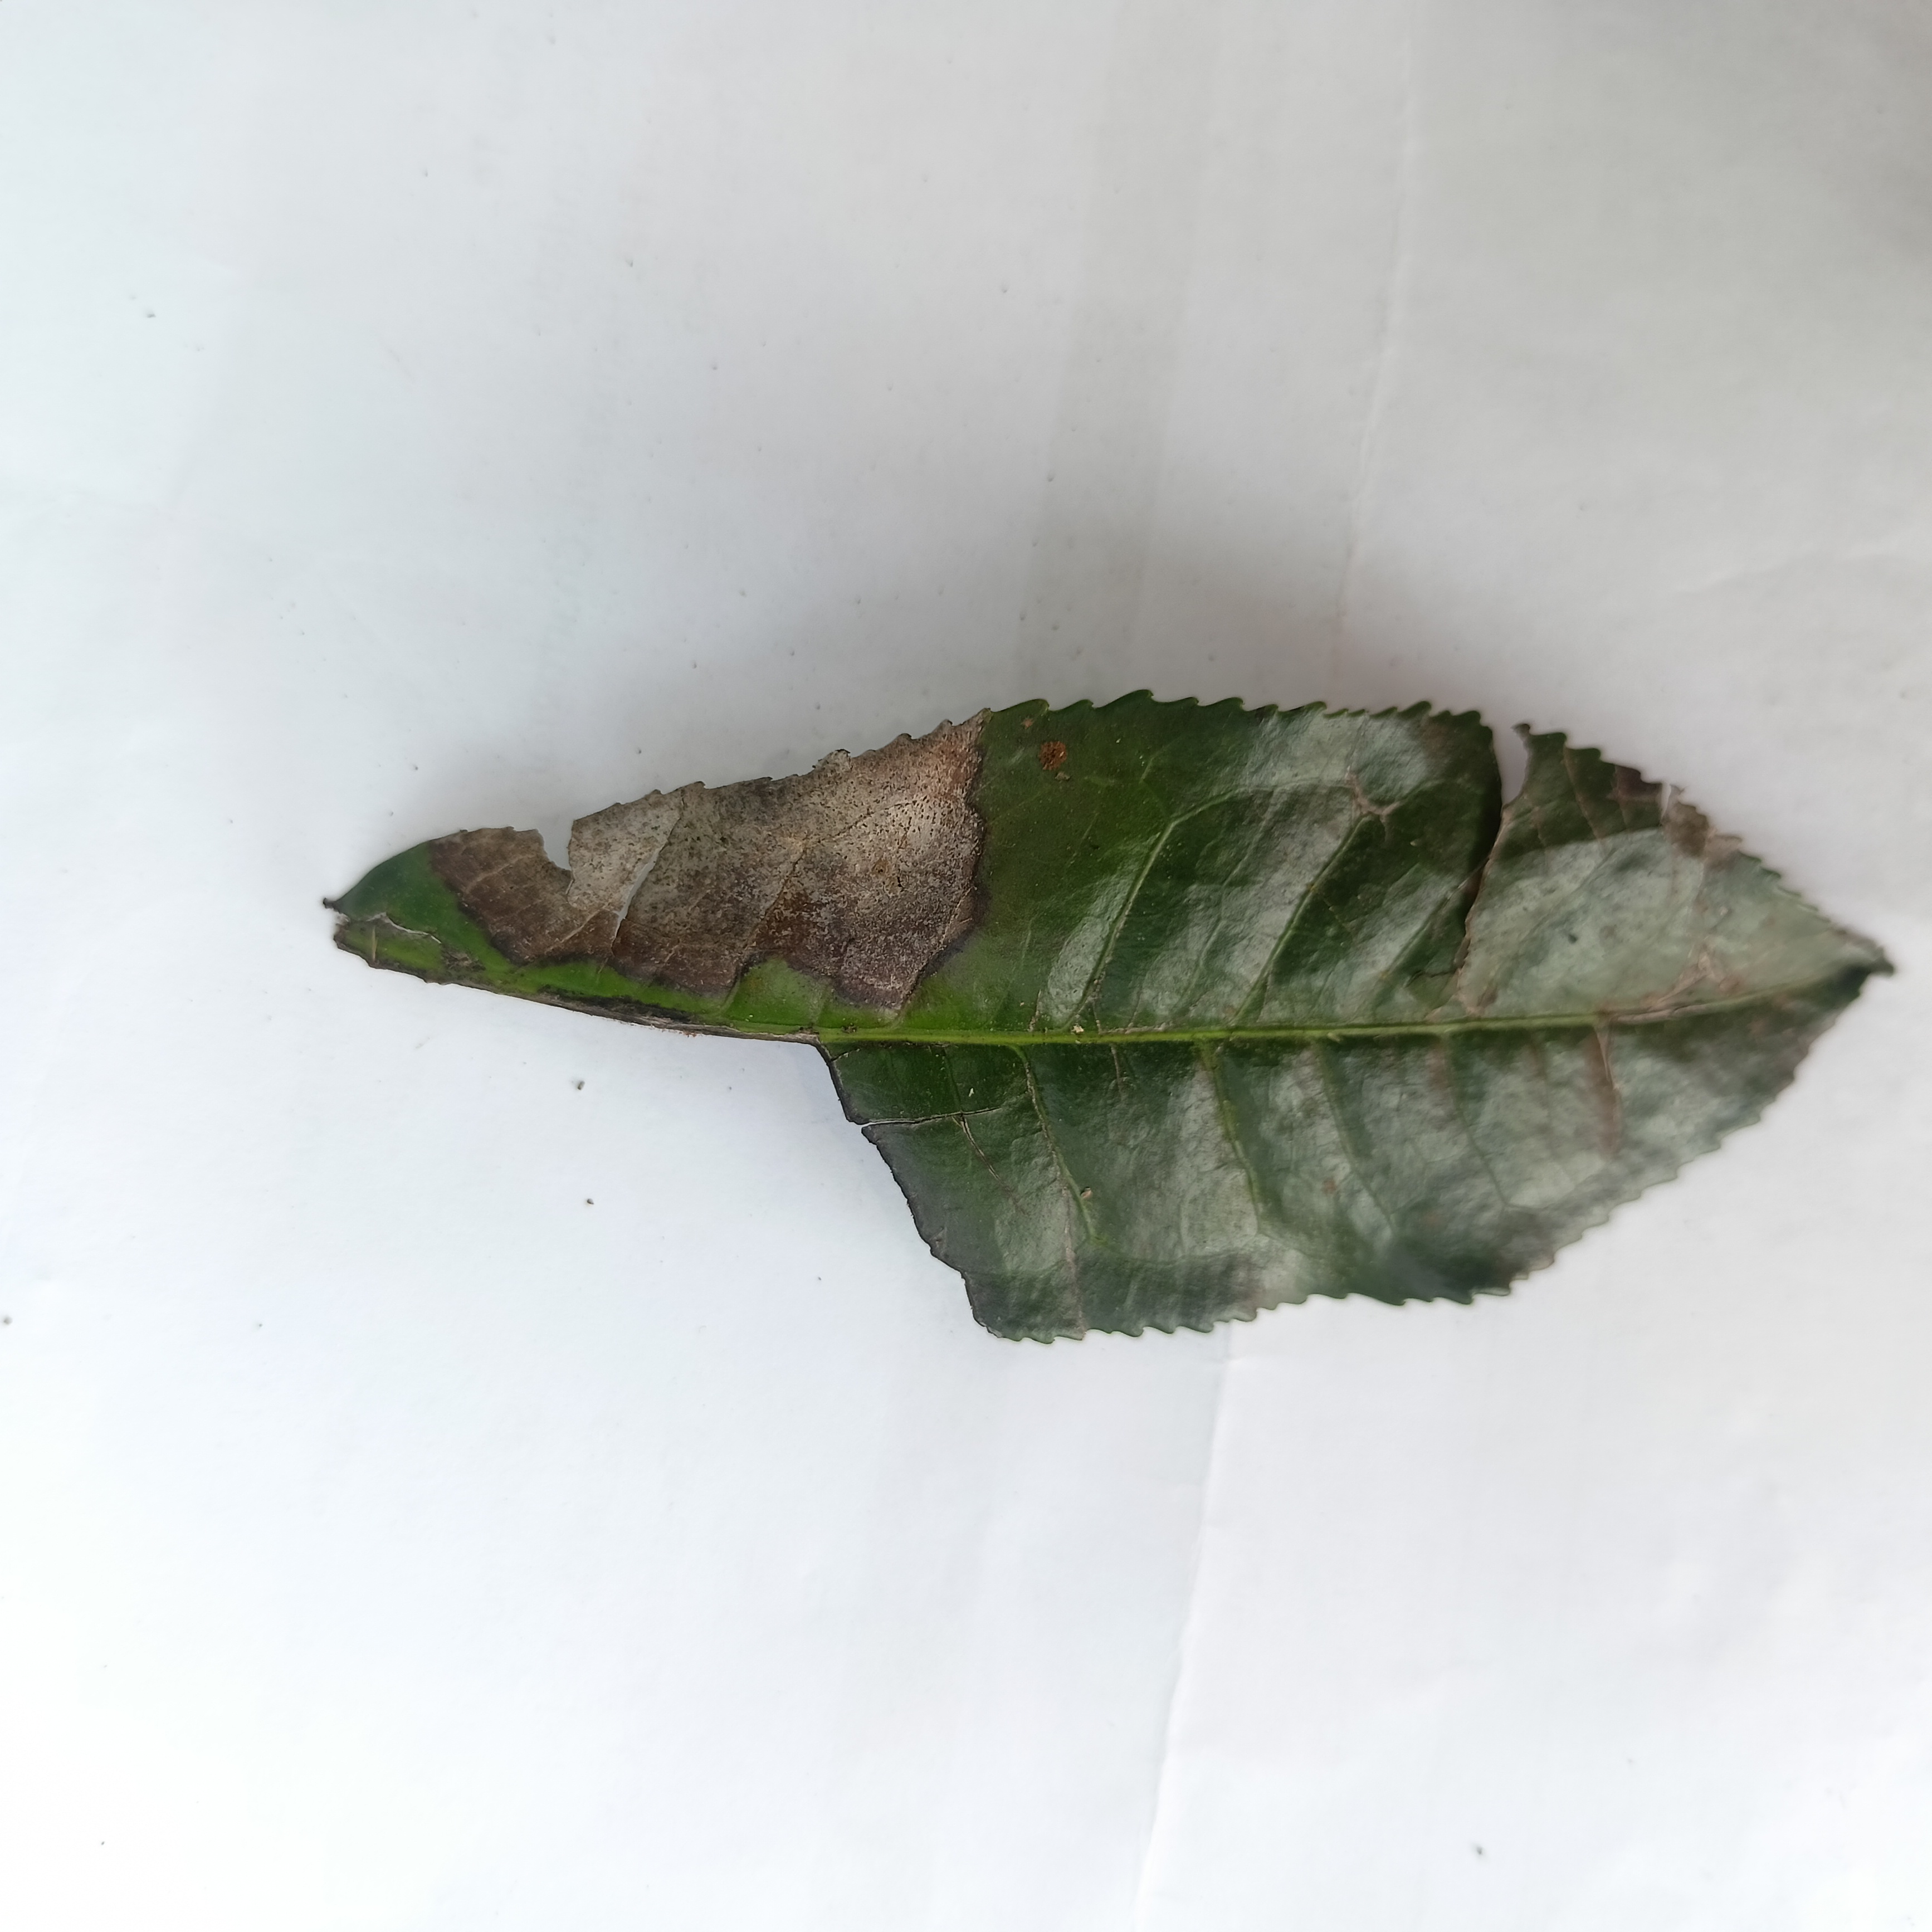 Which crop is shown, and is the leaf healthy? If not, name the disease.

tea, brown blight
